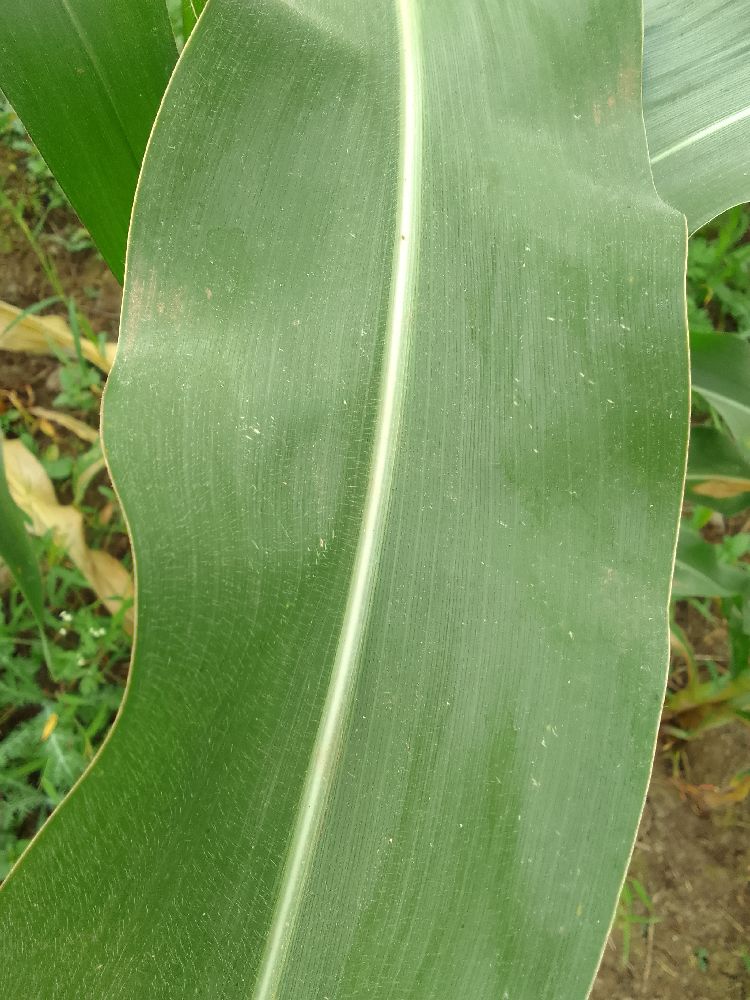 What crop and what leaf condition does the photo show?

maize, healthy
